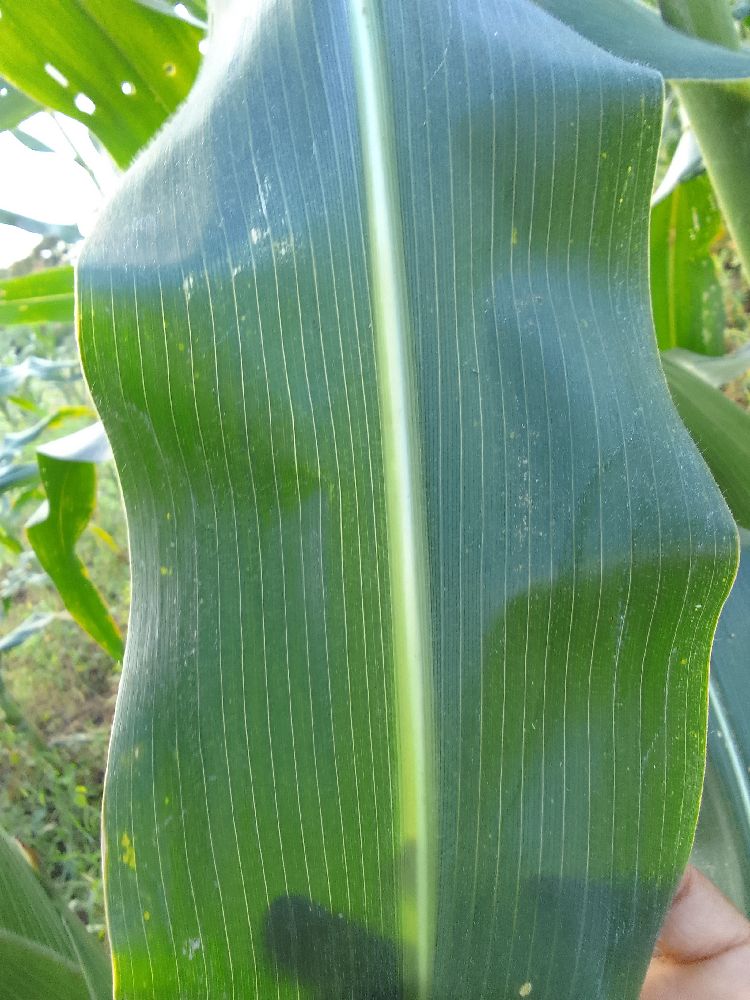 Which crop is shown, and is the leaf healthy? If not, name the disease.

maize, healthy
